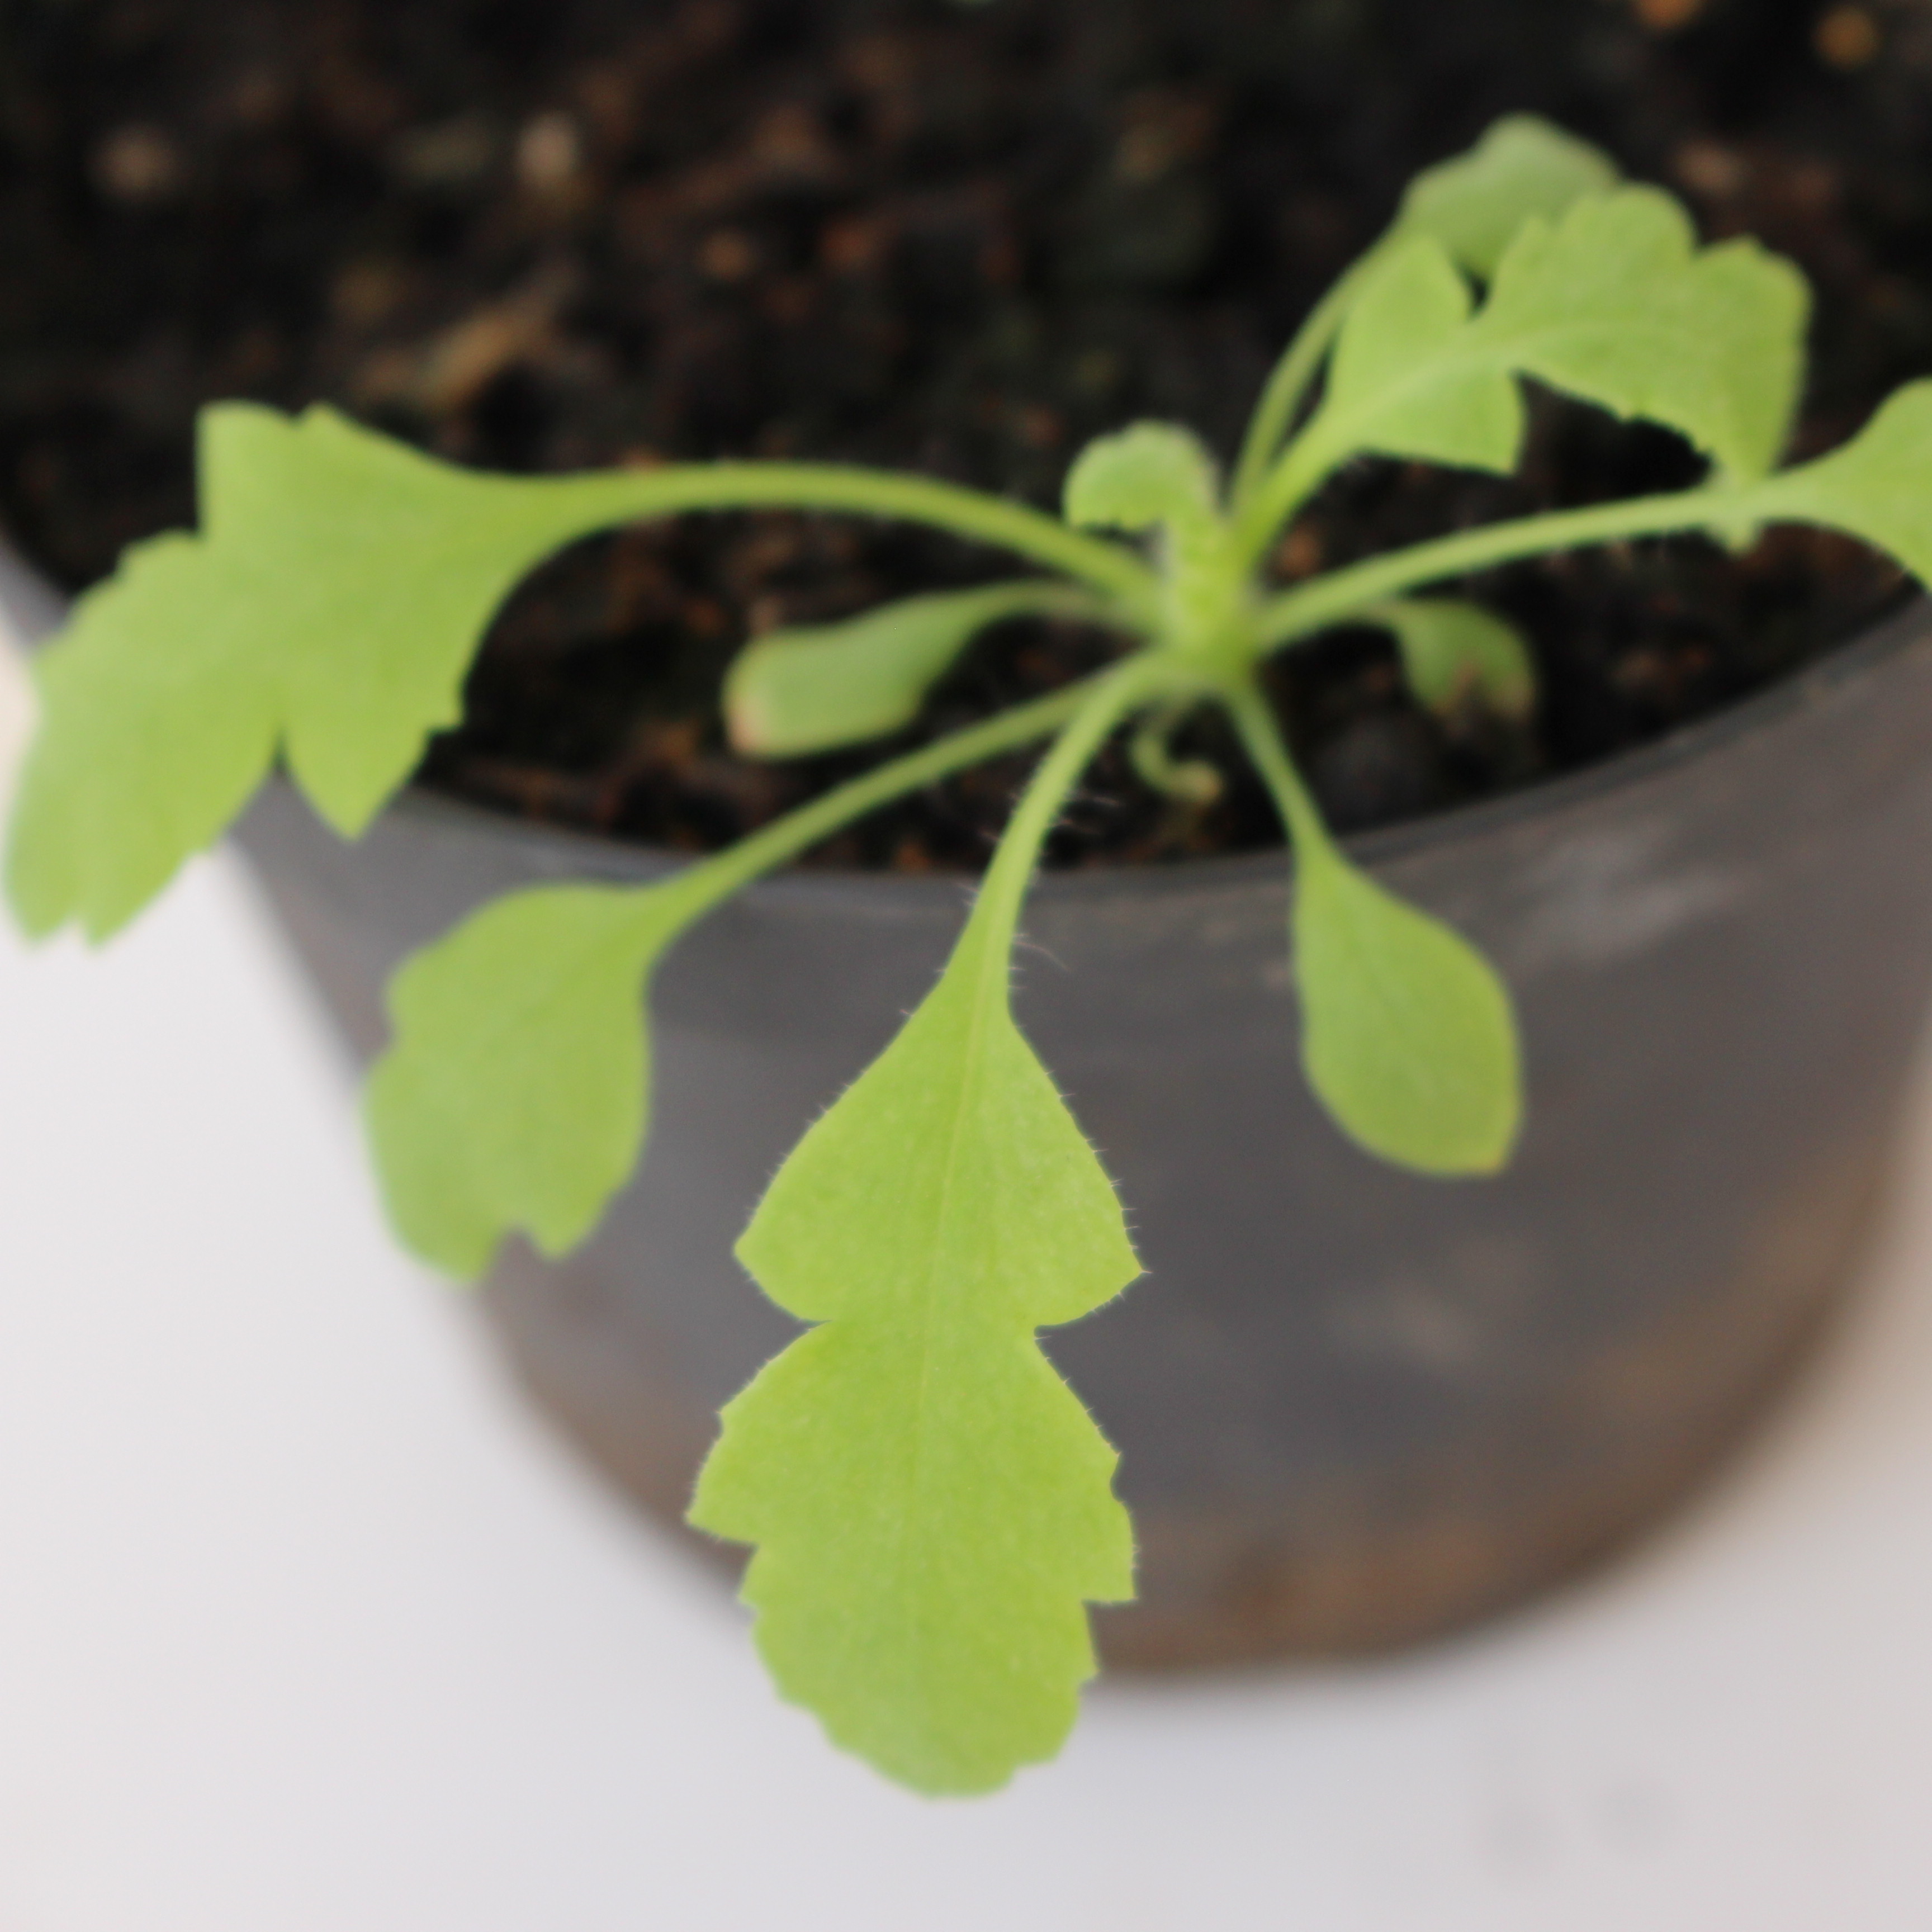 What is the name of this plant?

Papaver rhoeas
